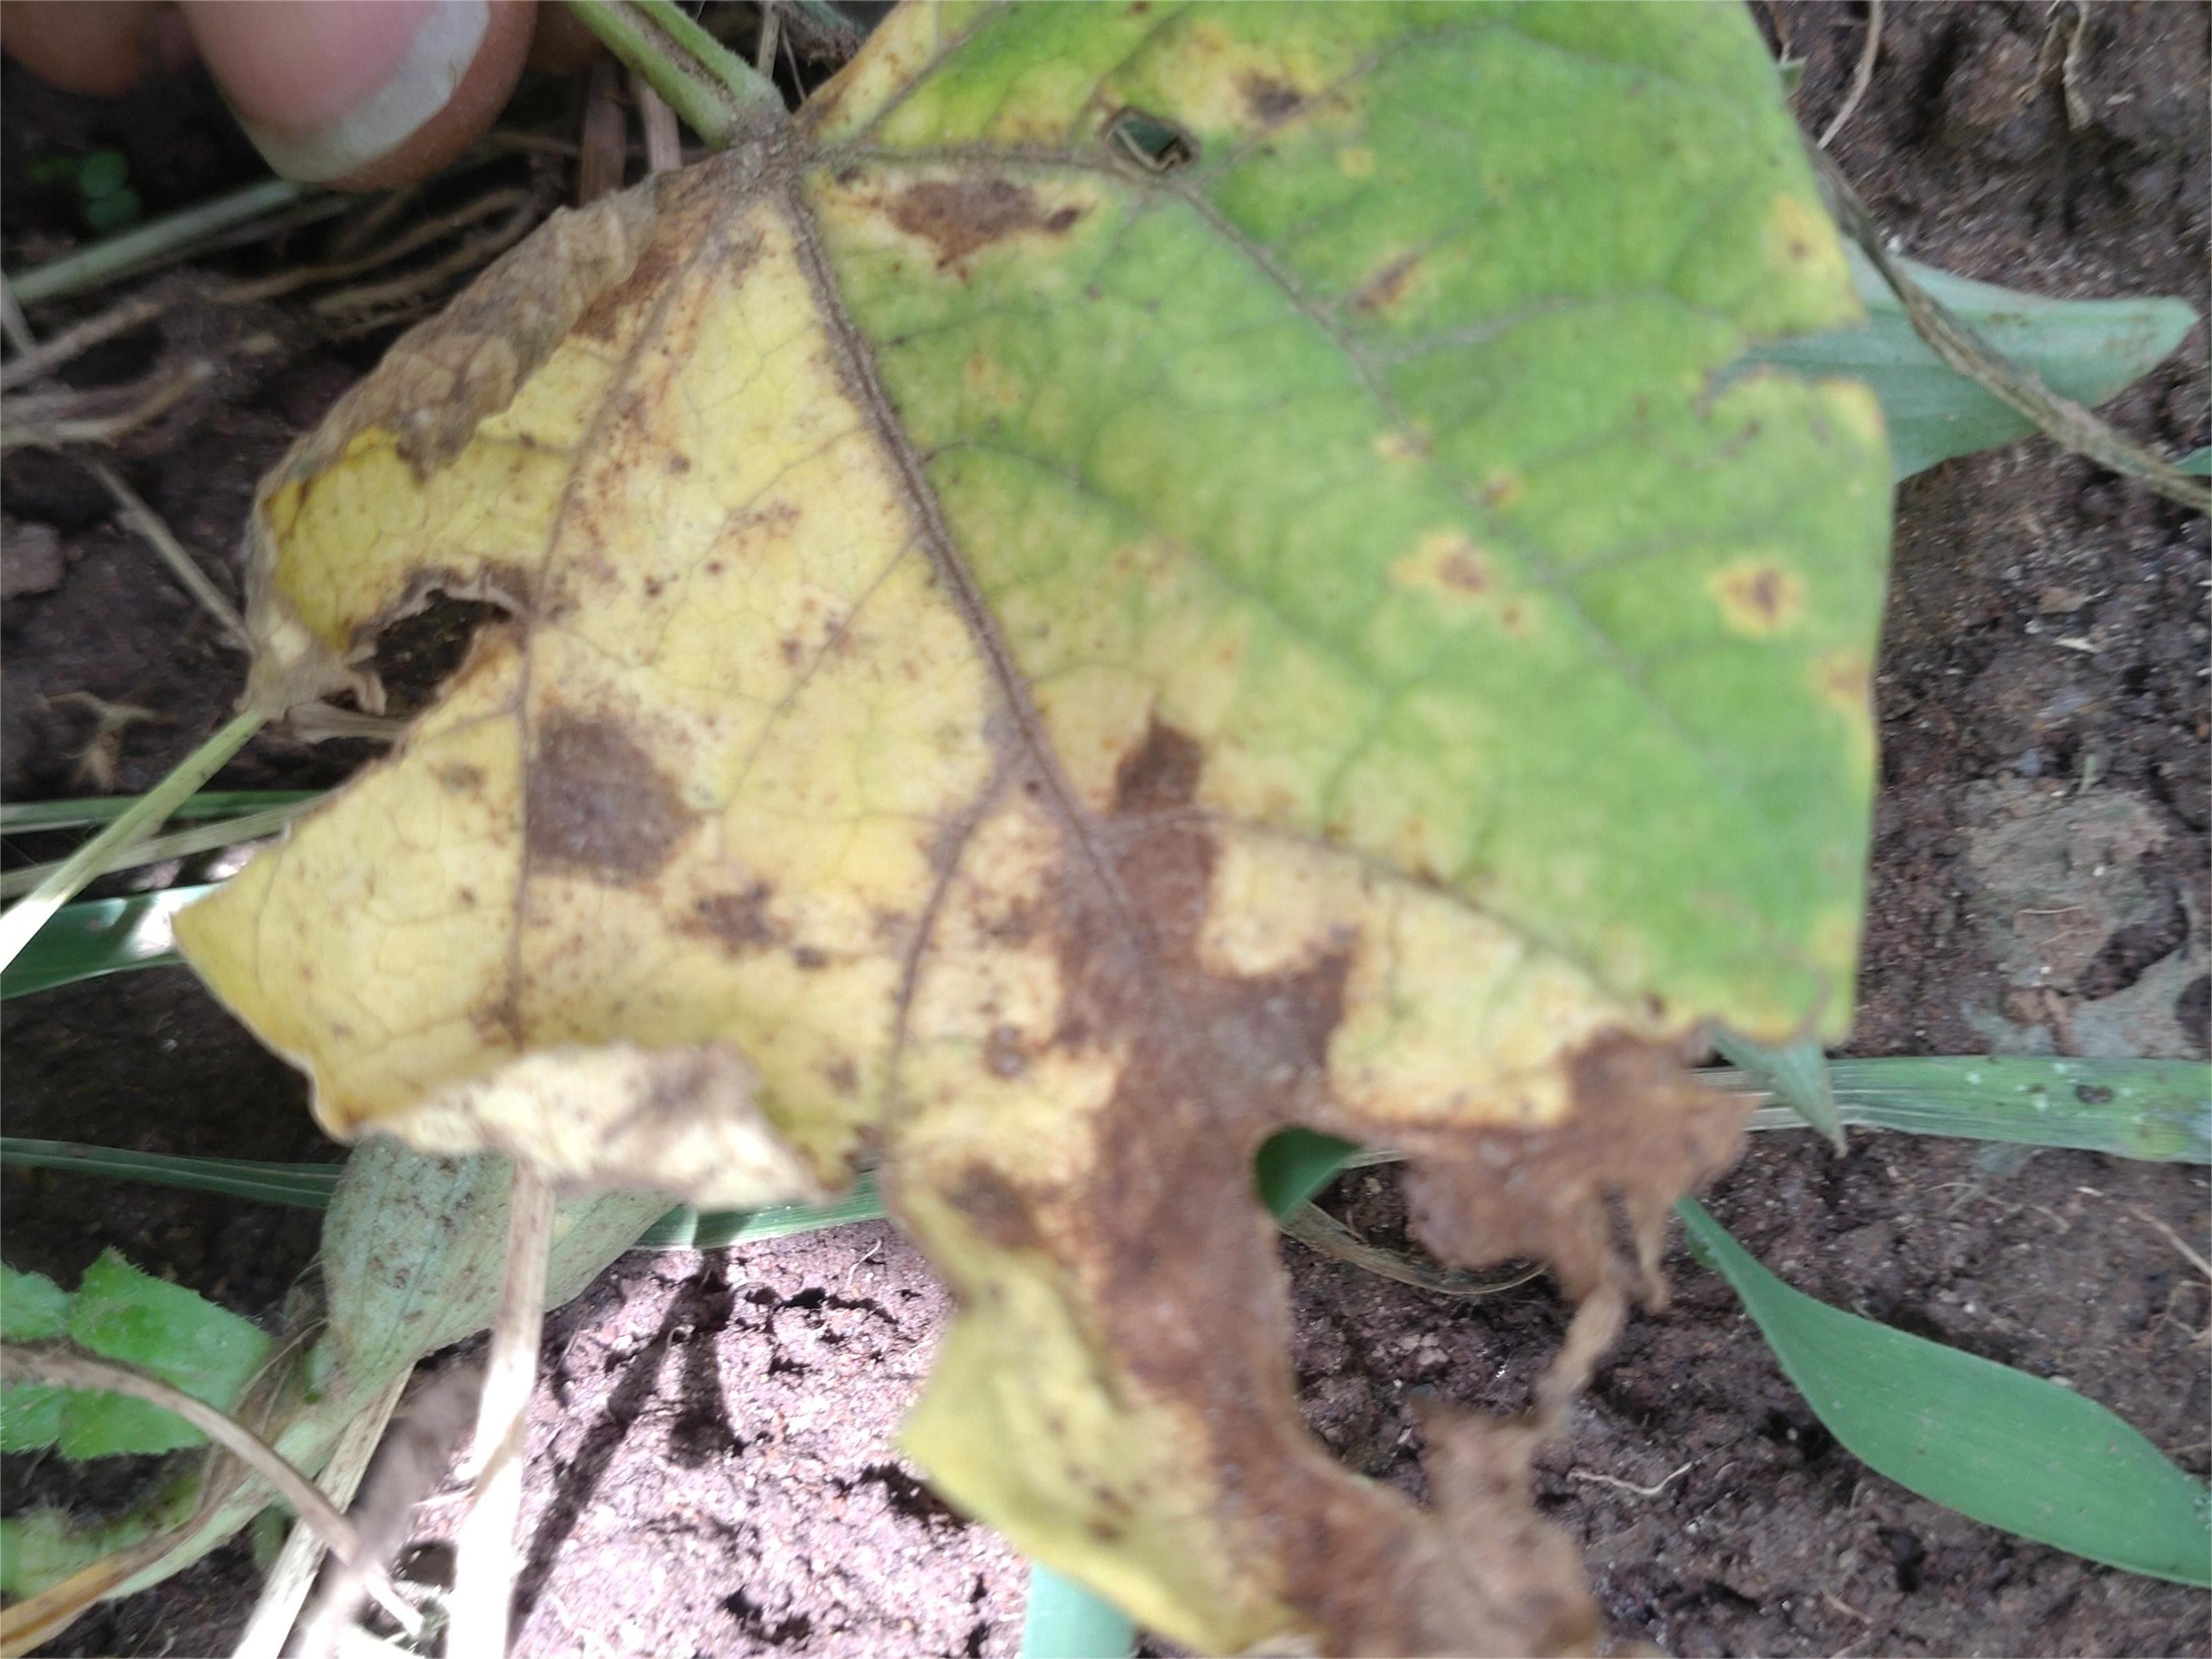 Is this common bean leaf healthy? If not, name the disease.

anthracnose
